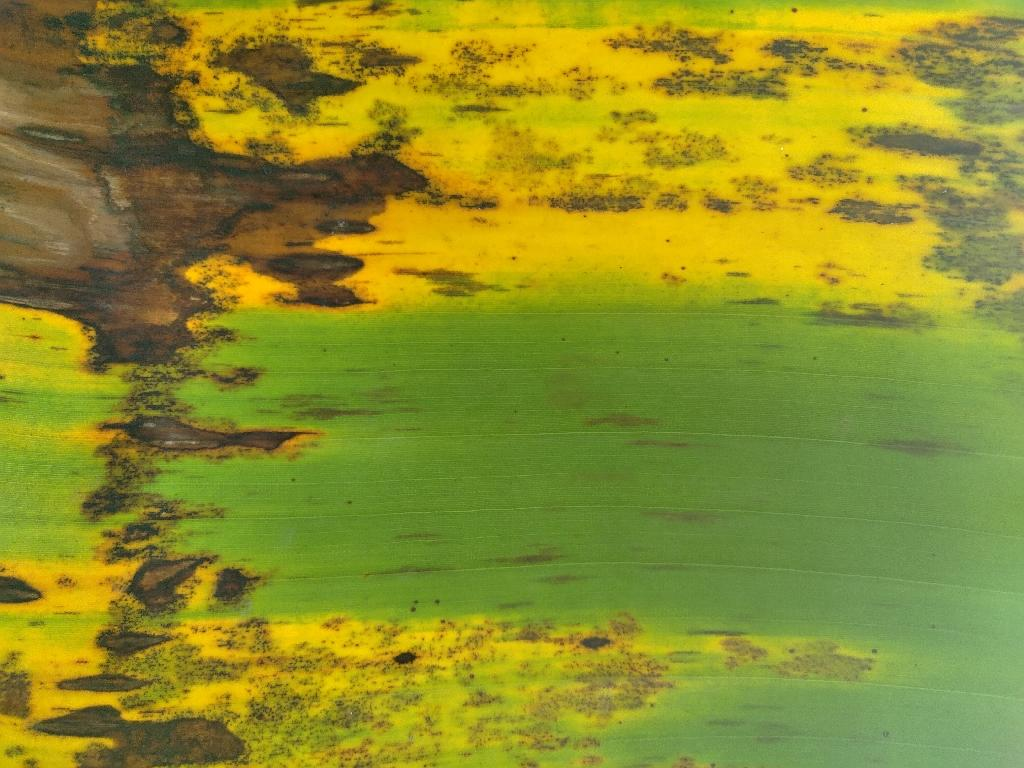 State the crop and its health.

banana, black sigatoka
